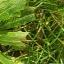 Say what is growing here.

structured weed
